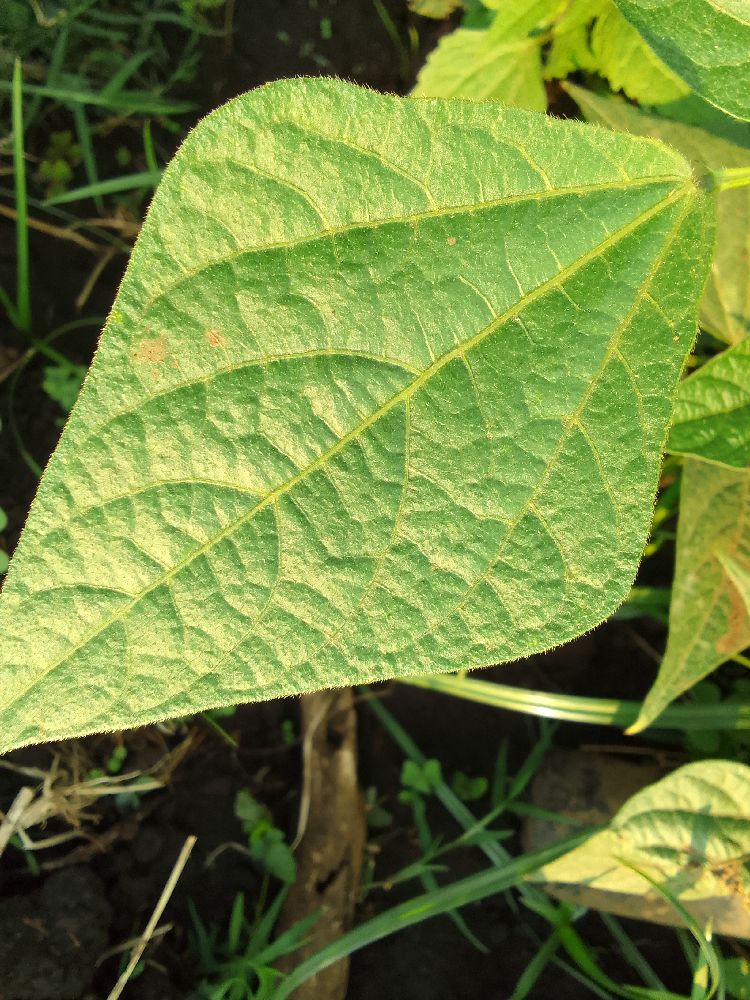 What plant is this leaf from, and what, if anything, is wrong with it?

common bean, healthy
